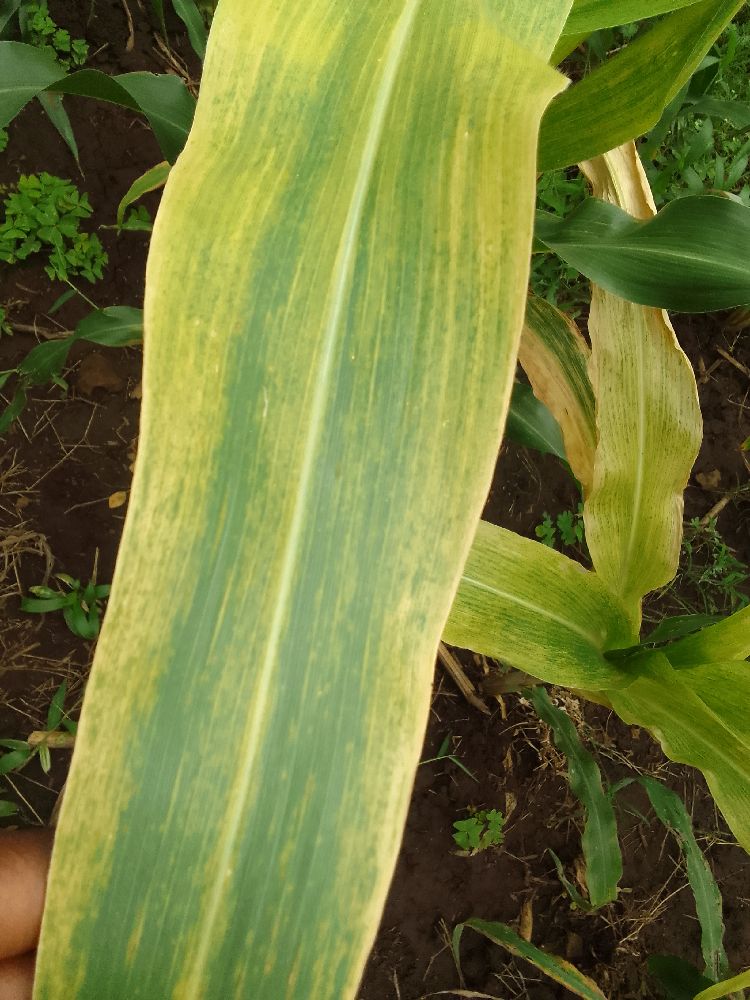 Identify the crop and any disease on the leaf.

maize, maize lethal necrosis
